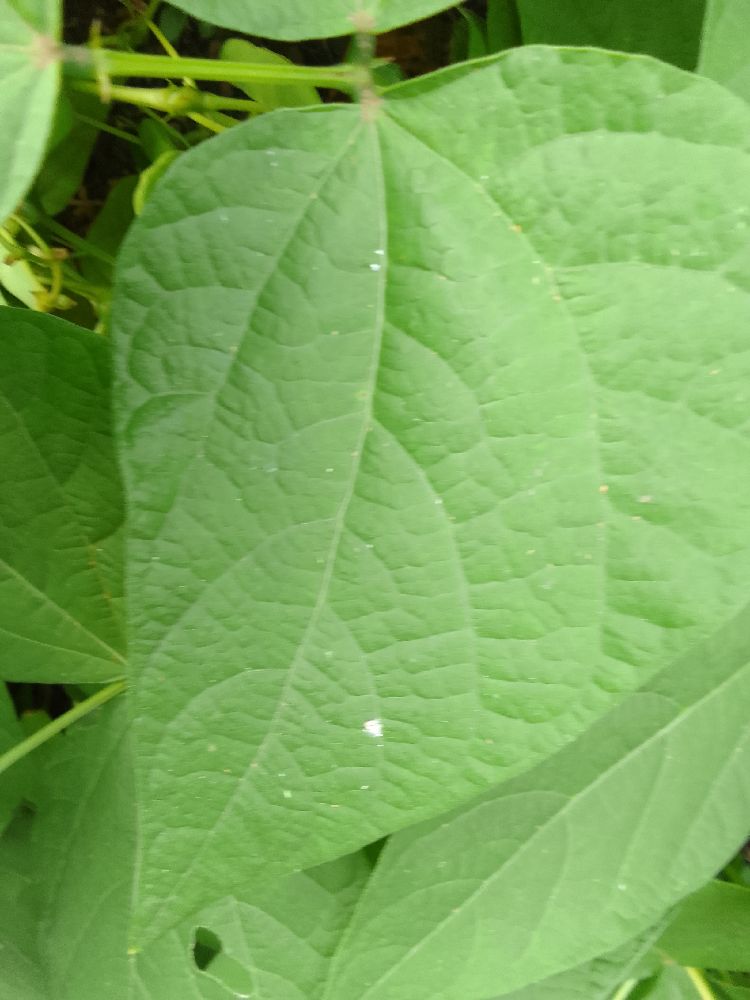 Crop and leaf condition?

common bean, healthy
